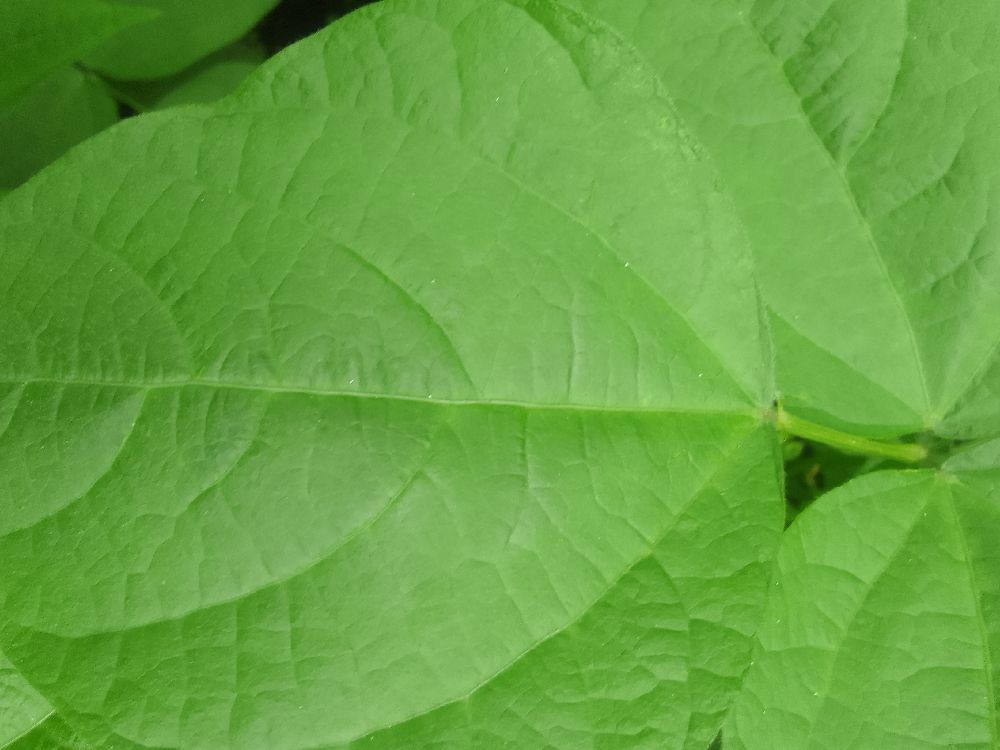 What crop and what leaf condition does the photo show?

common bean, healthy
